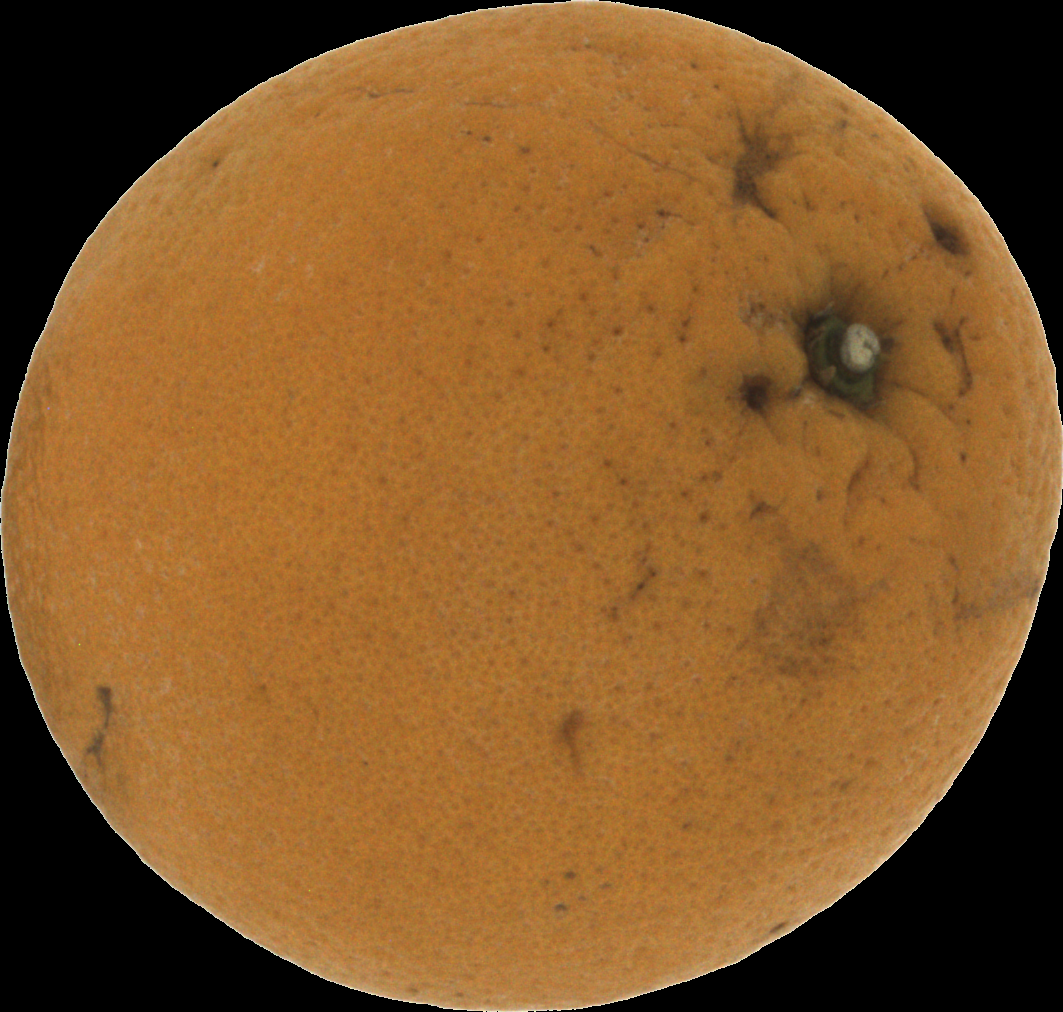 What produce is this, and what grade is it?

orange, bad
